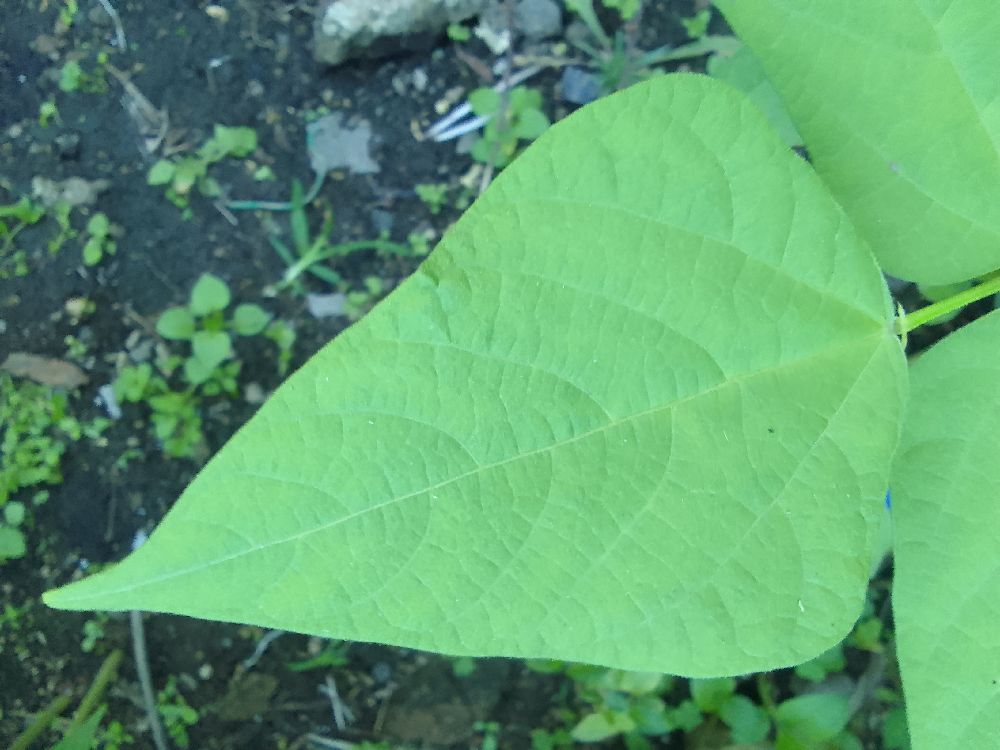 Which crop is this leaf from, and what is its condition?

common bean, healthy
